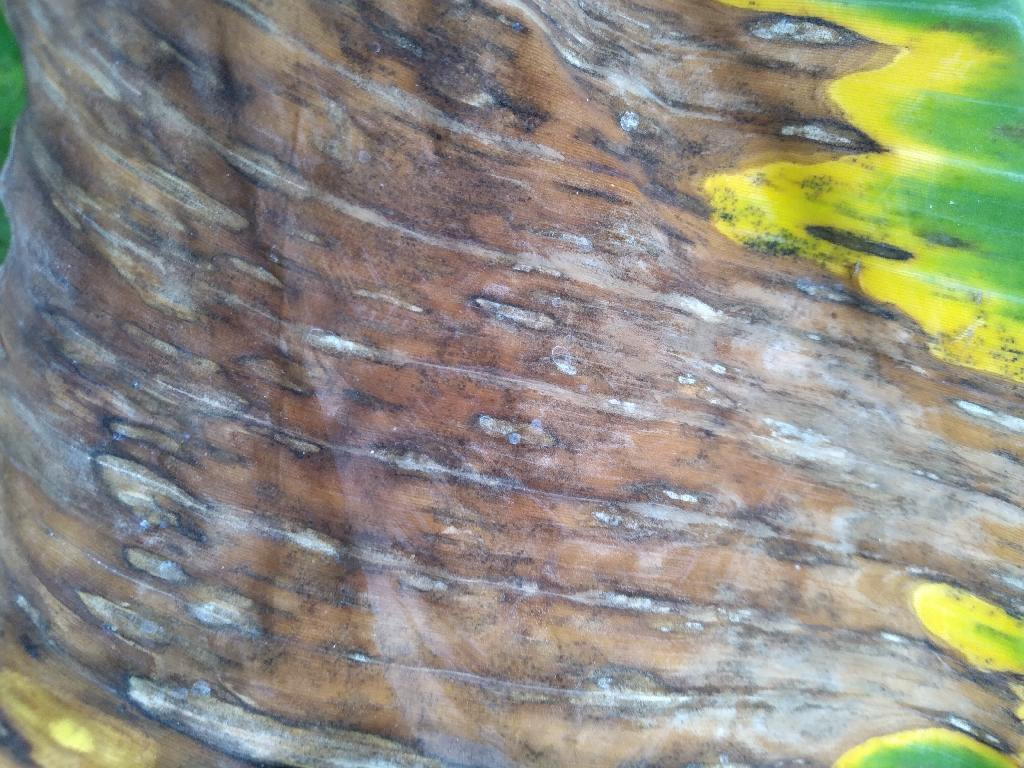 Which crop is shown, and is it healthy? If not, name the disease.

banana, black sigatoka
